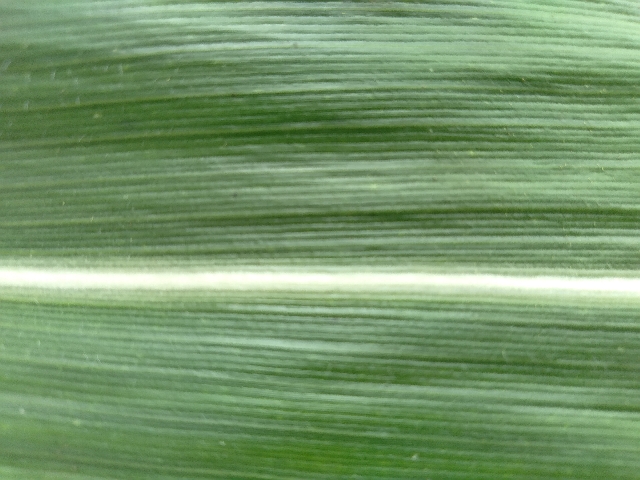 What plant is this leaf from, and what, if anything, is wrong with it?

maize, healthy
